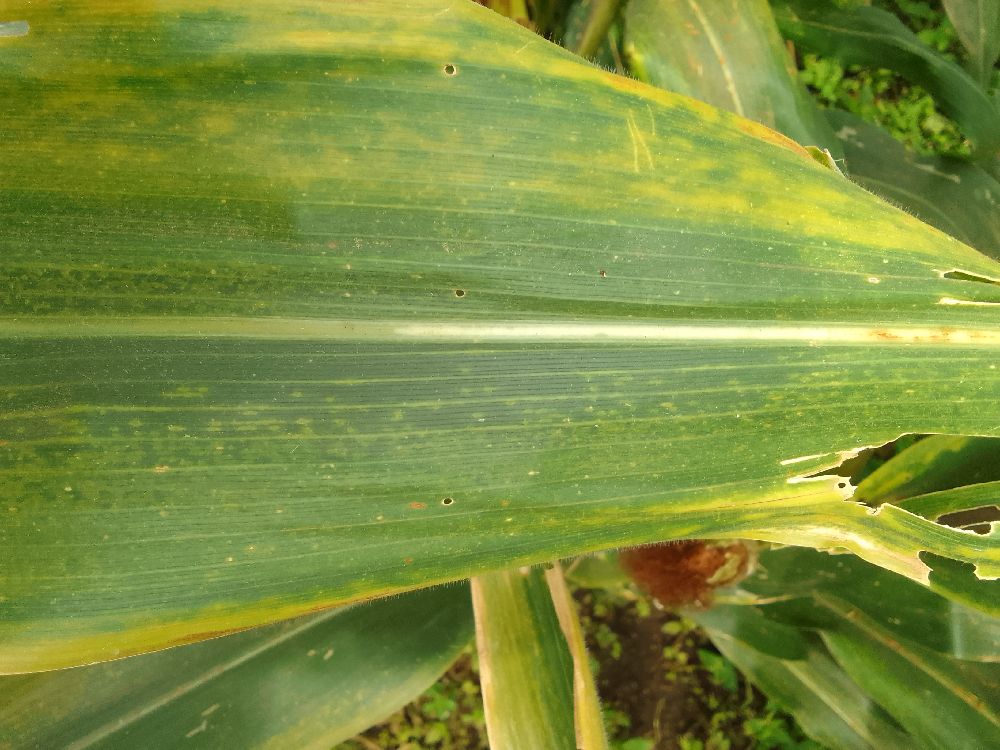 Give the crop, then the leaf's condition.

maize, maize lethal necrosis
